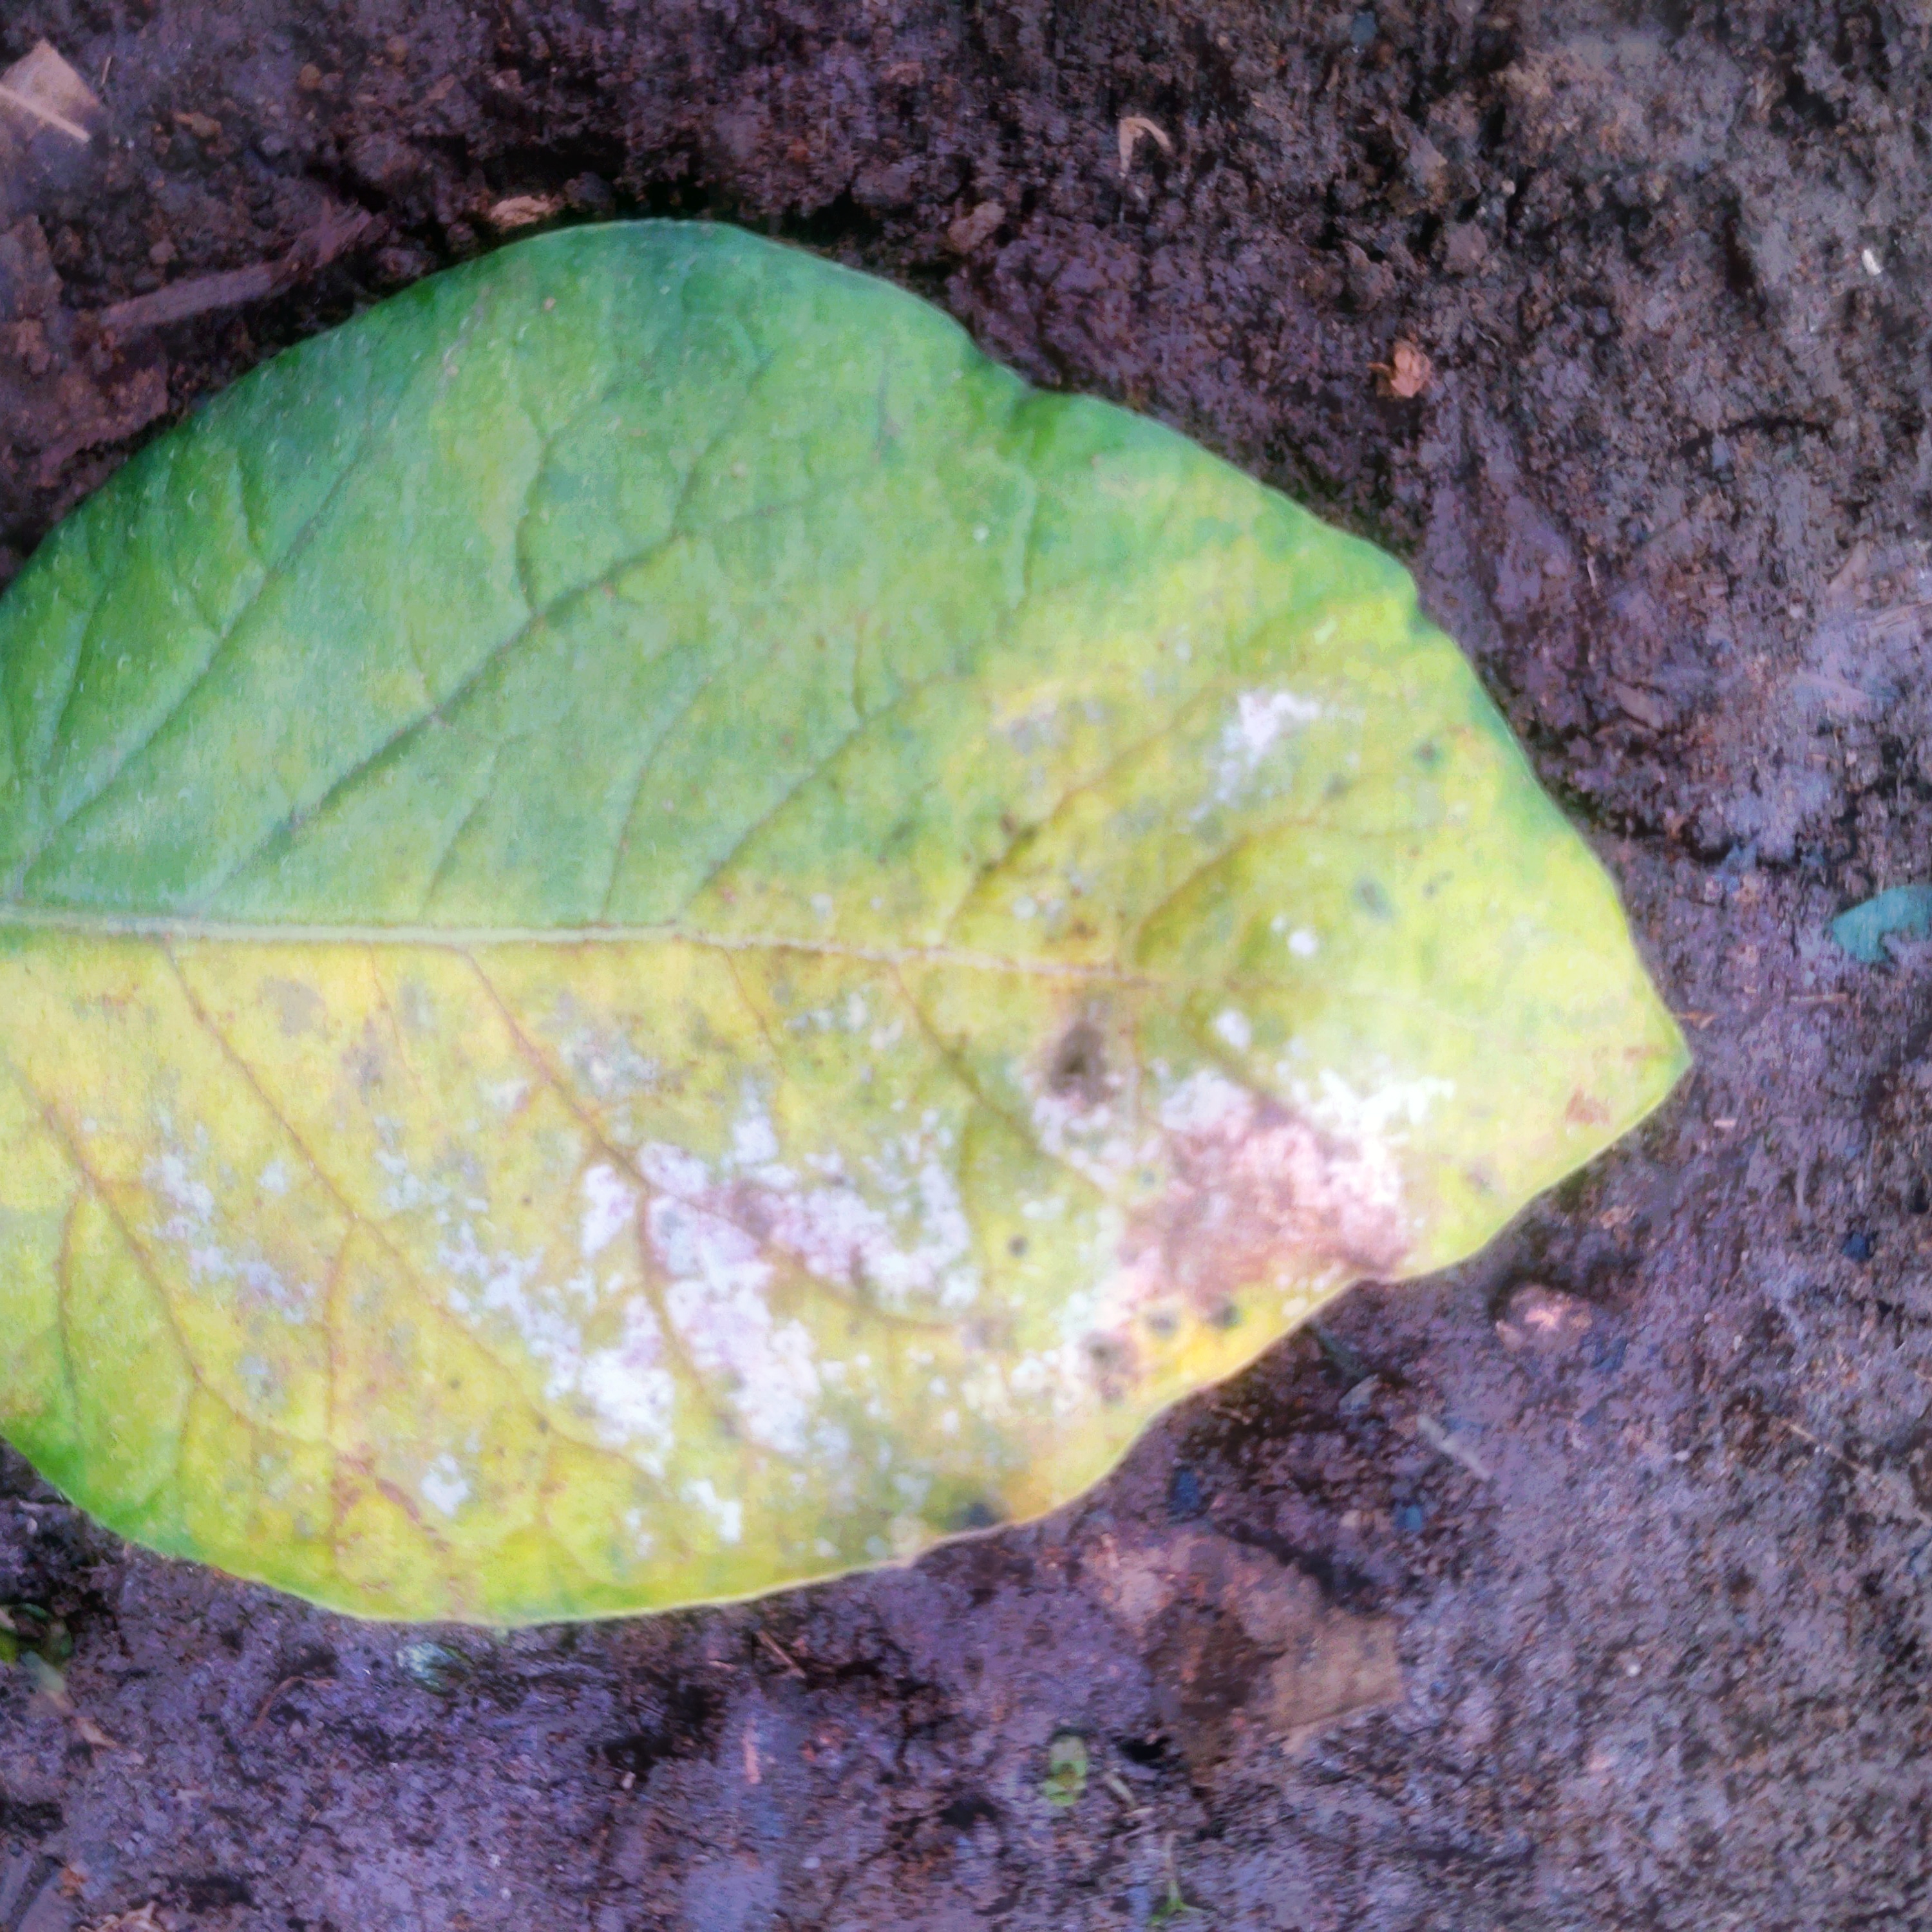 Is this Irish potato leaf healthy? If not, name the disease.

late blight
